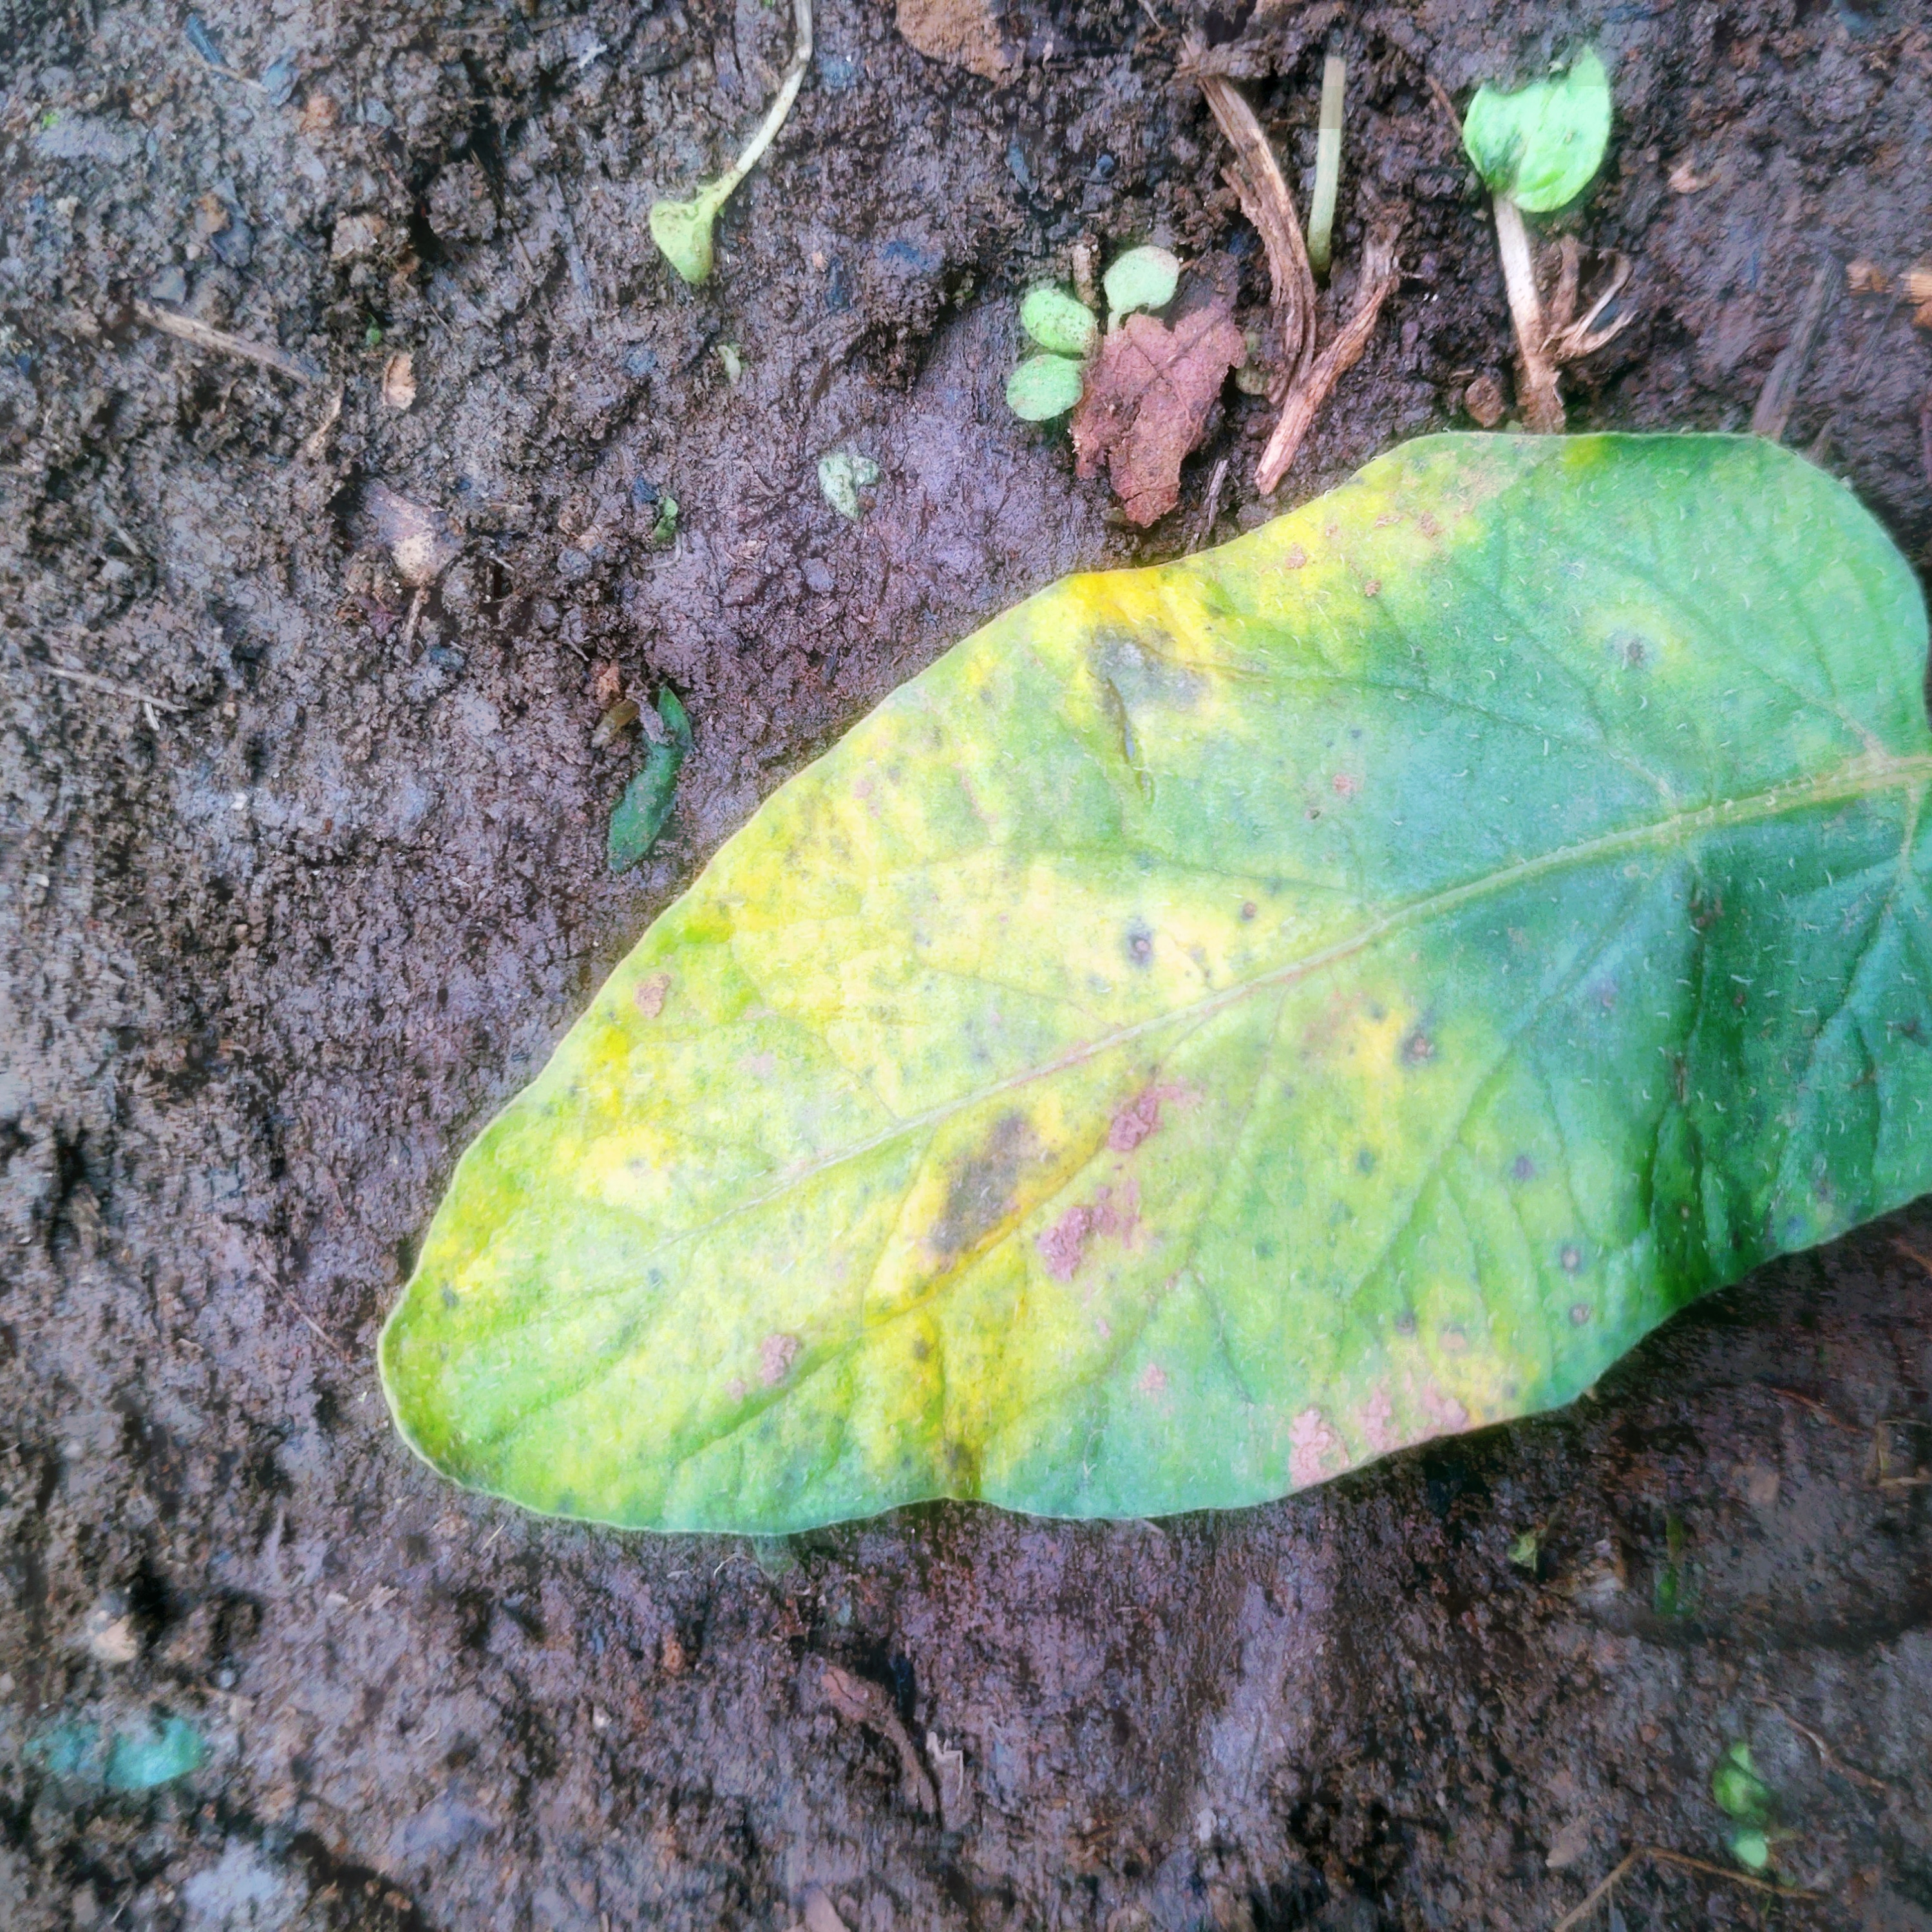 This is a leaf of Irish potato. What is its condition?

late blight
